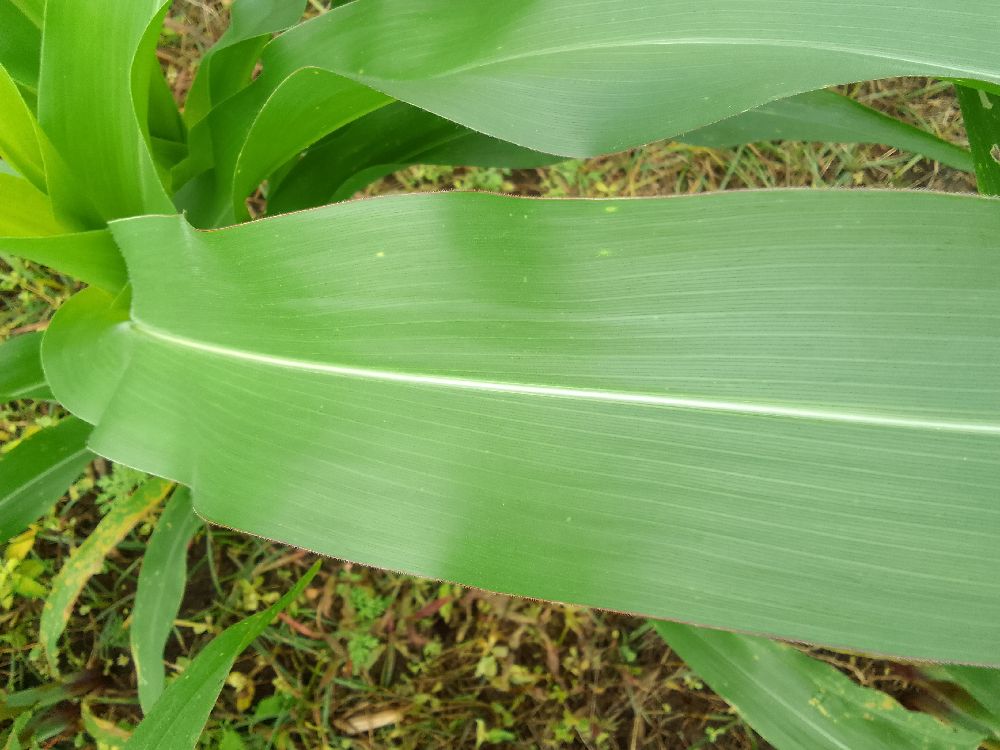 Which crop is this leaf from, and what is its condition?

maize, healthy
